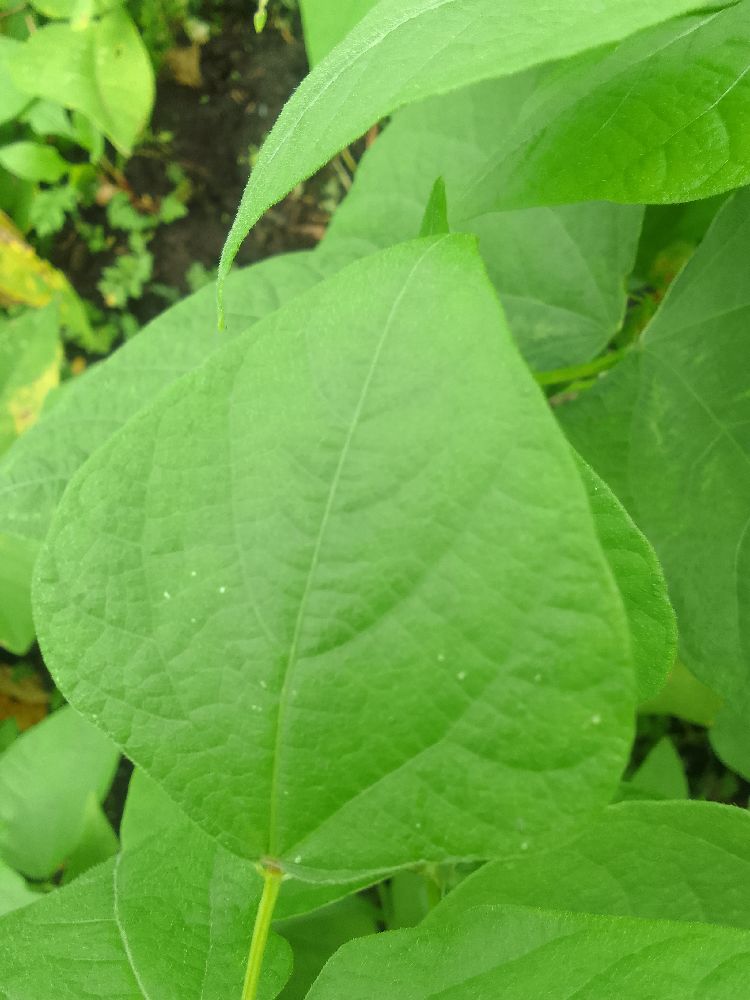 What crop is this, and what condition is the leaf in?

common bean, healthy
